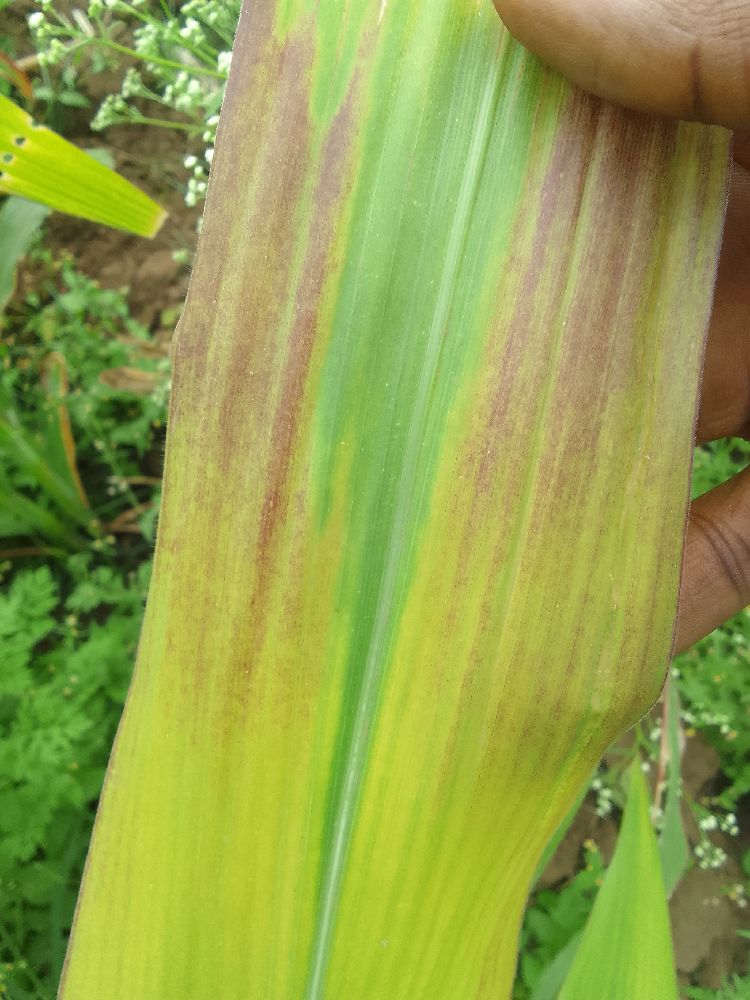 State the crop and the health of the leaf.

maize, maize lethal necrosis
